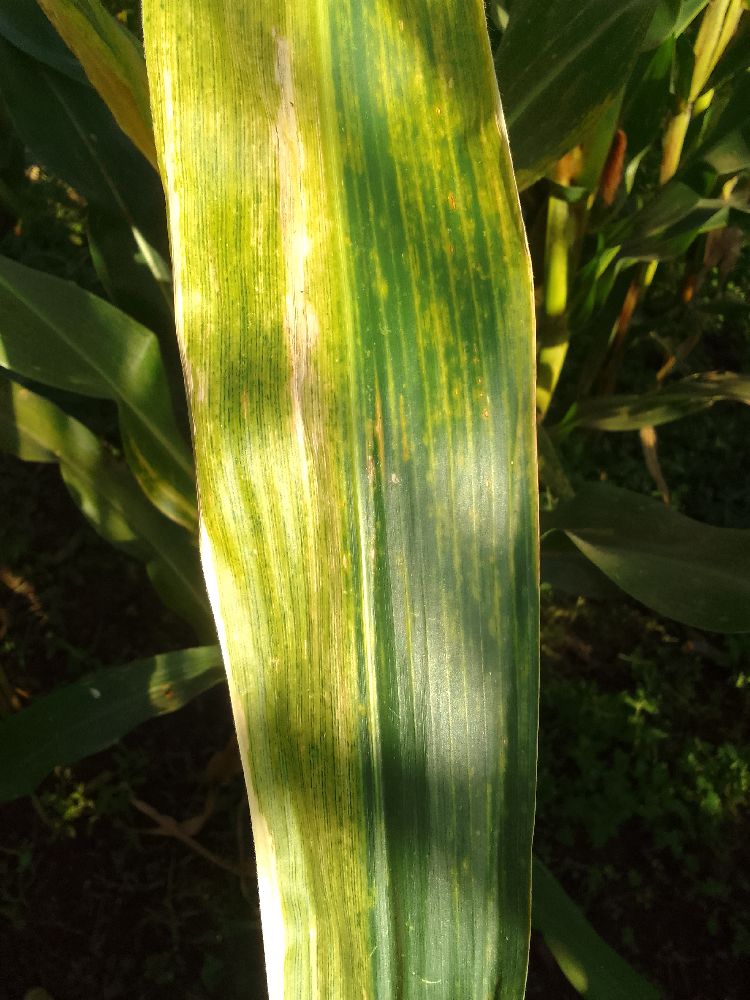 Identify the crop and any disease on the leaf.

maize, maize lethal necrosis
